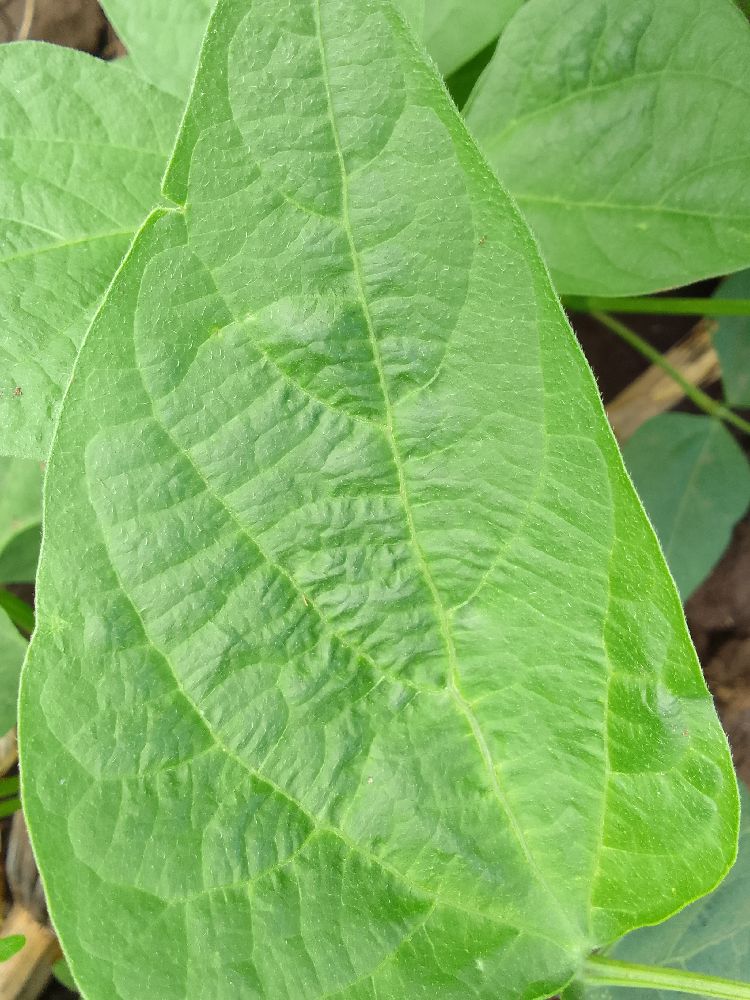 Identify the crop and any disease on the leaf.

common bean, healthy
